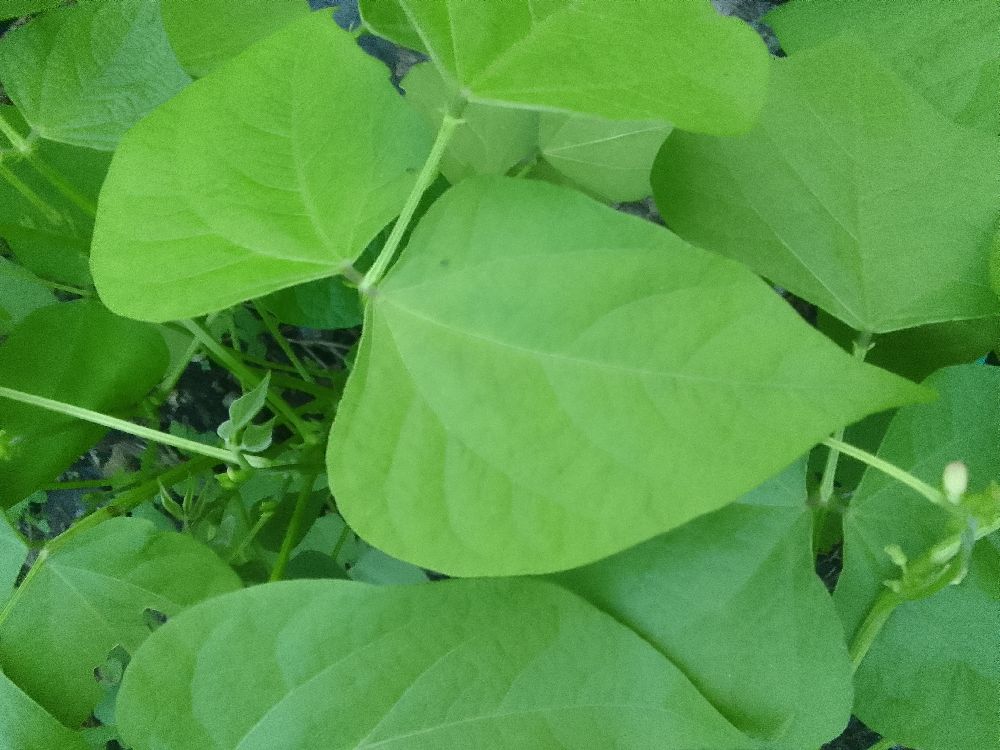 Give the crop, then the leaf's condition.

common bean, healthy
